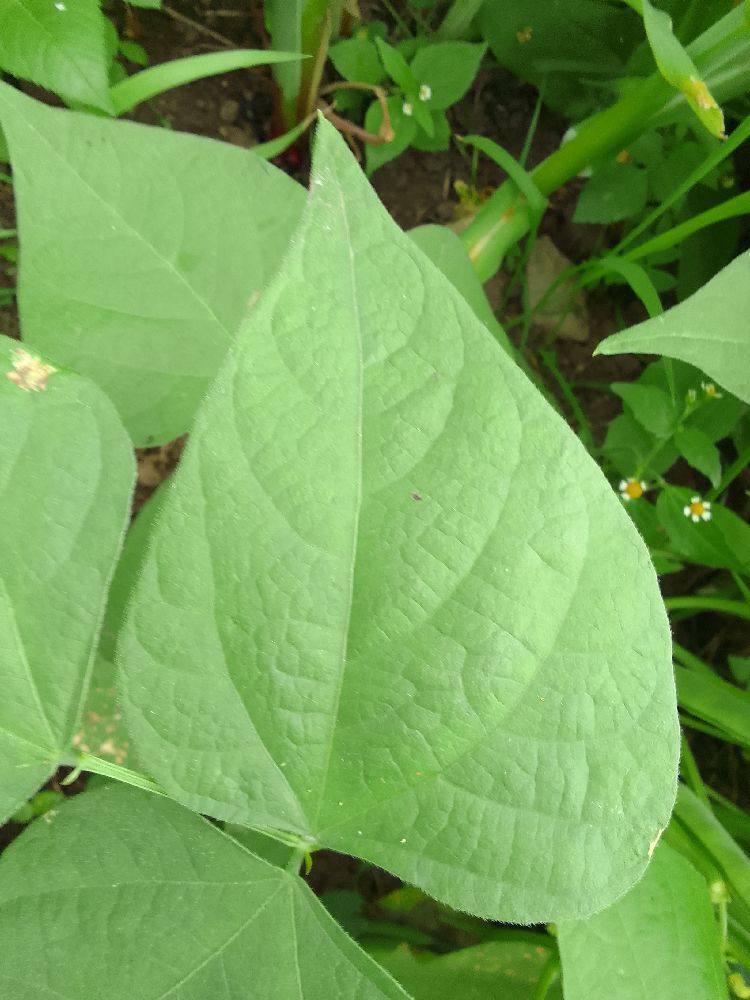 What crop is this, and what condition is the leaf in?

common bean, healthy
